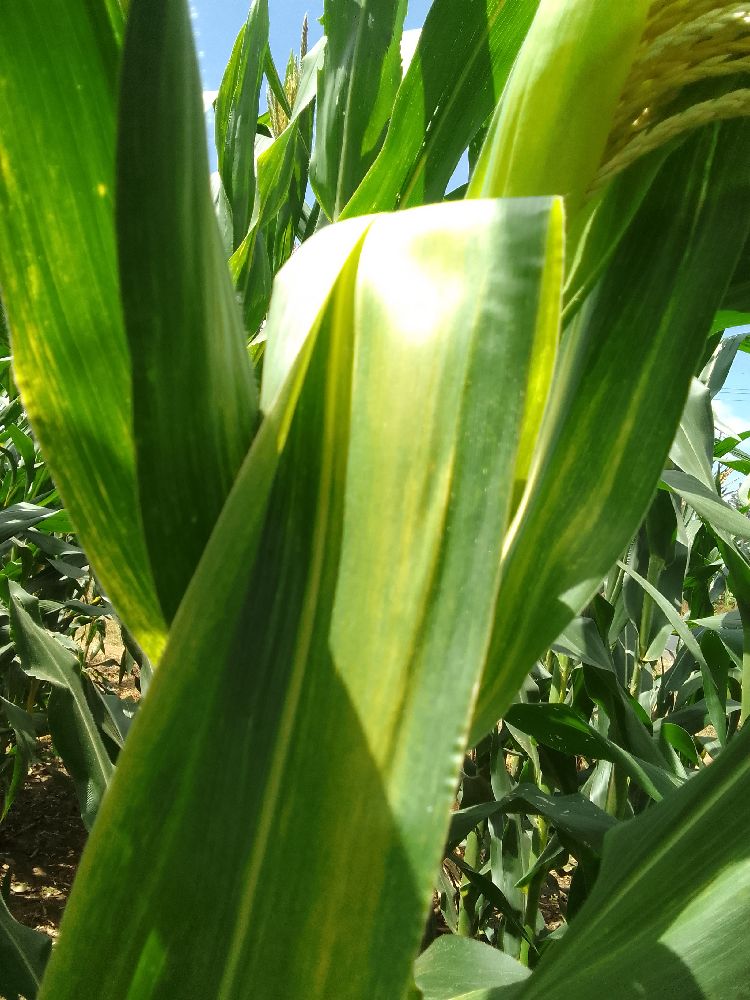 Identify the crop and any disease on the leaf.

maize, maize lethal necrosis
